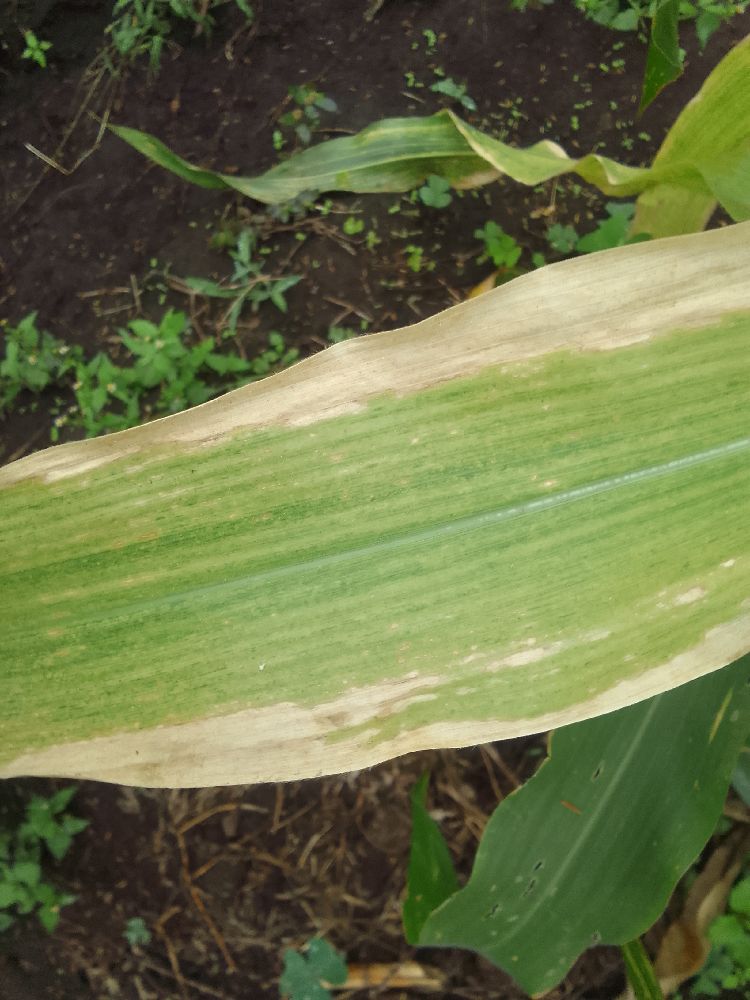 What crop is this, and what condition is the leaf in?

maize, maize lethal necrosis
